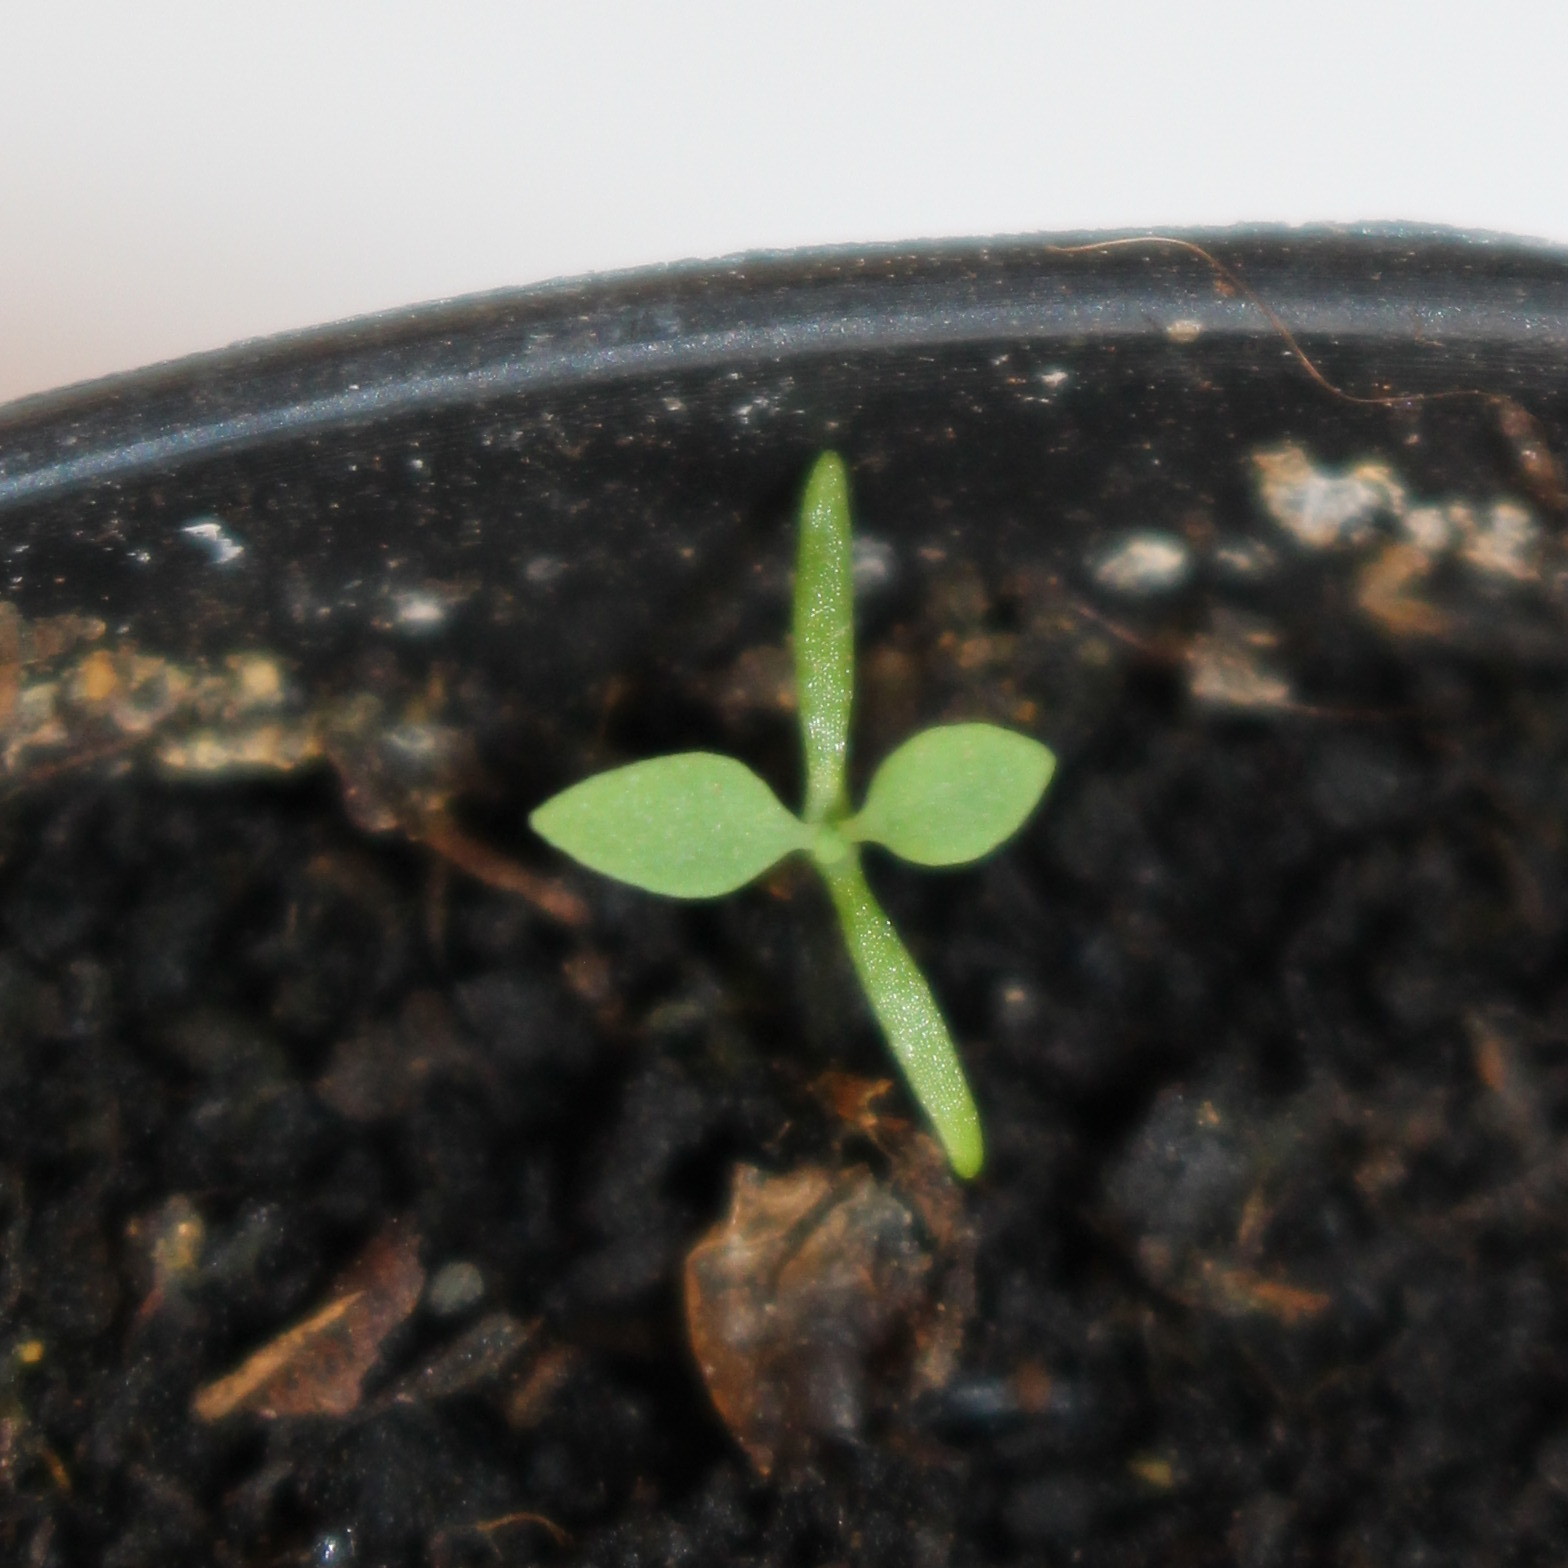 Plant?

Papaver rhoeas
